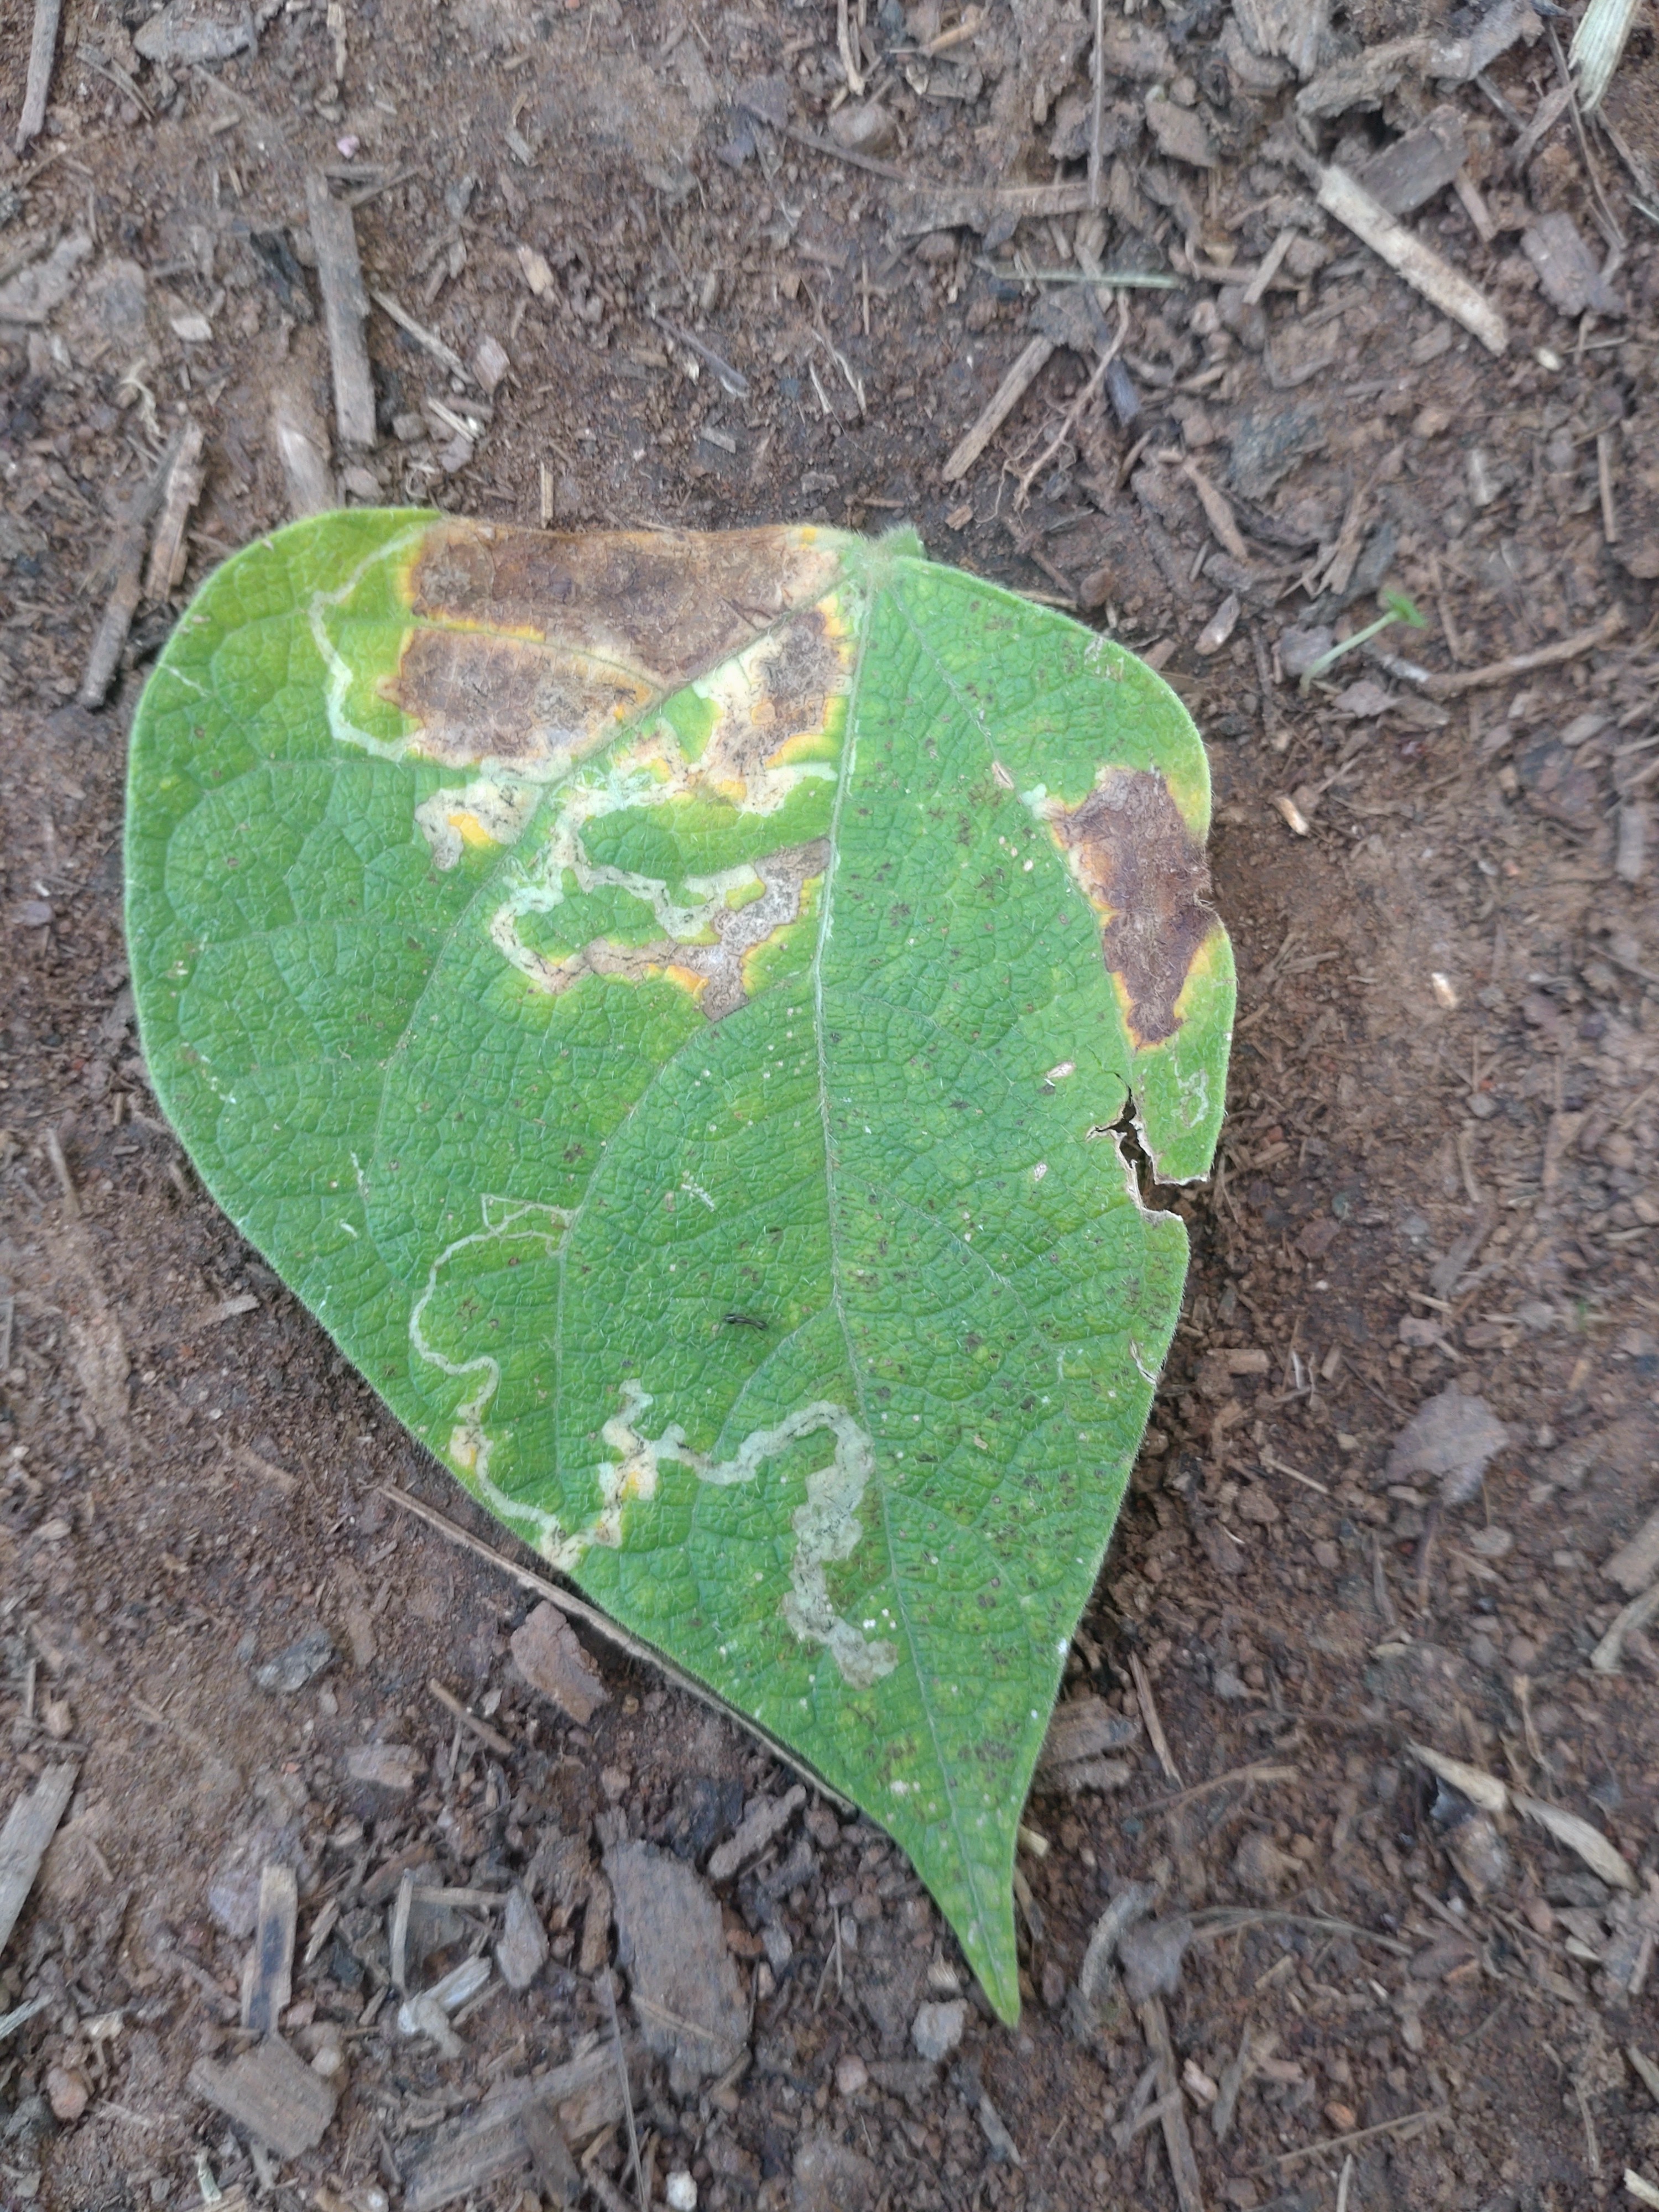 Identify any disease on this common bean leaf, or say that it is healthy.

anthracnose
